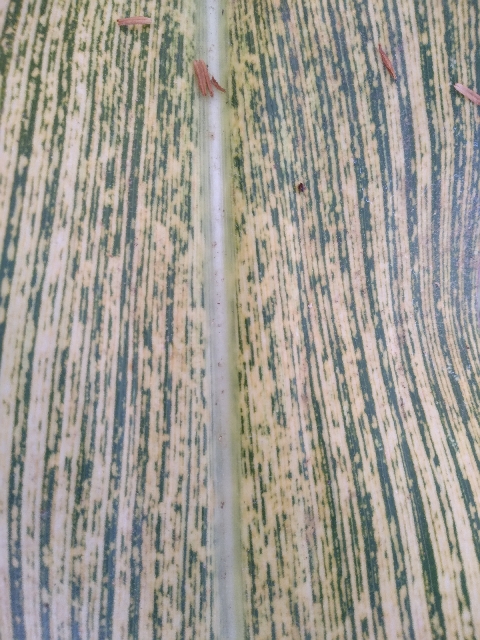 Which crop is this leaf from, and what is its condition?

maize, maize streak virus
